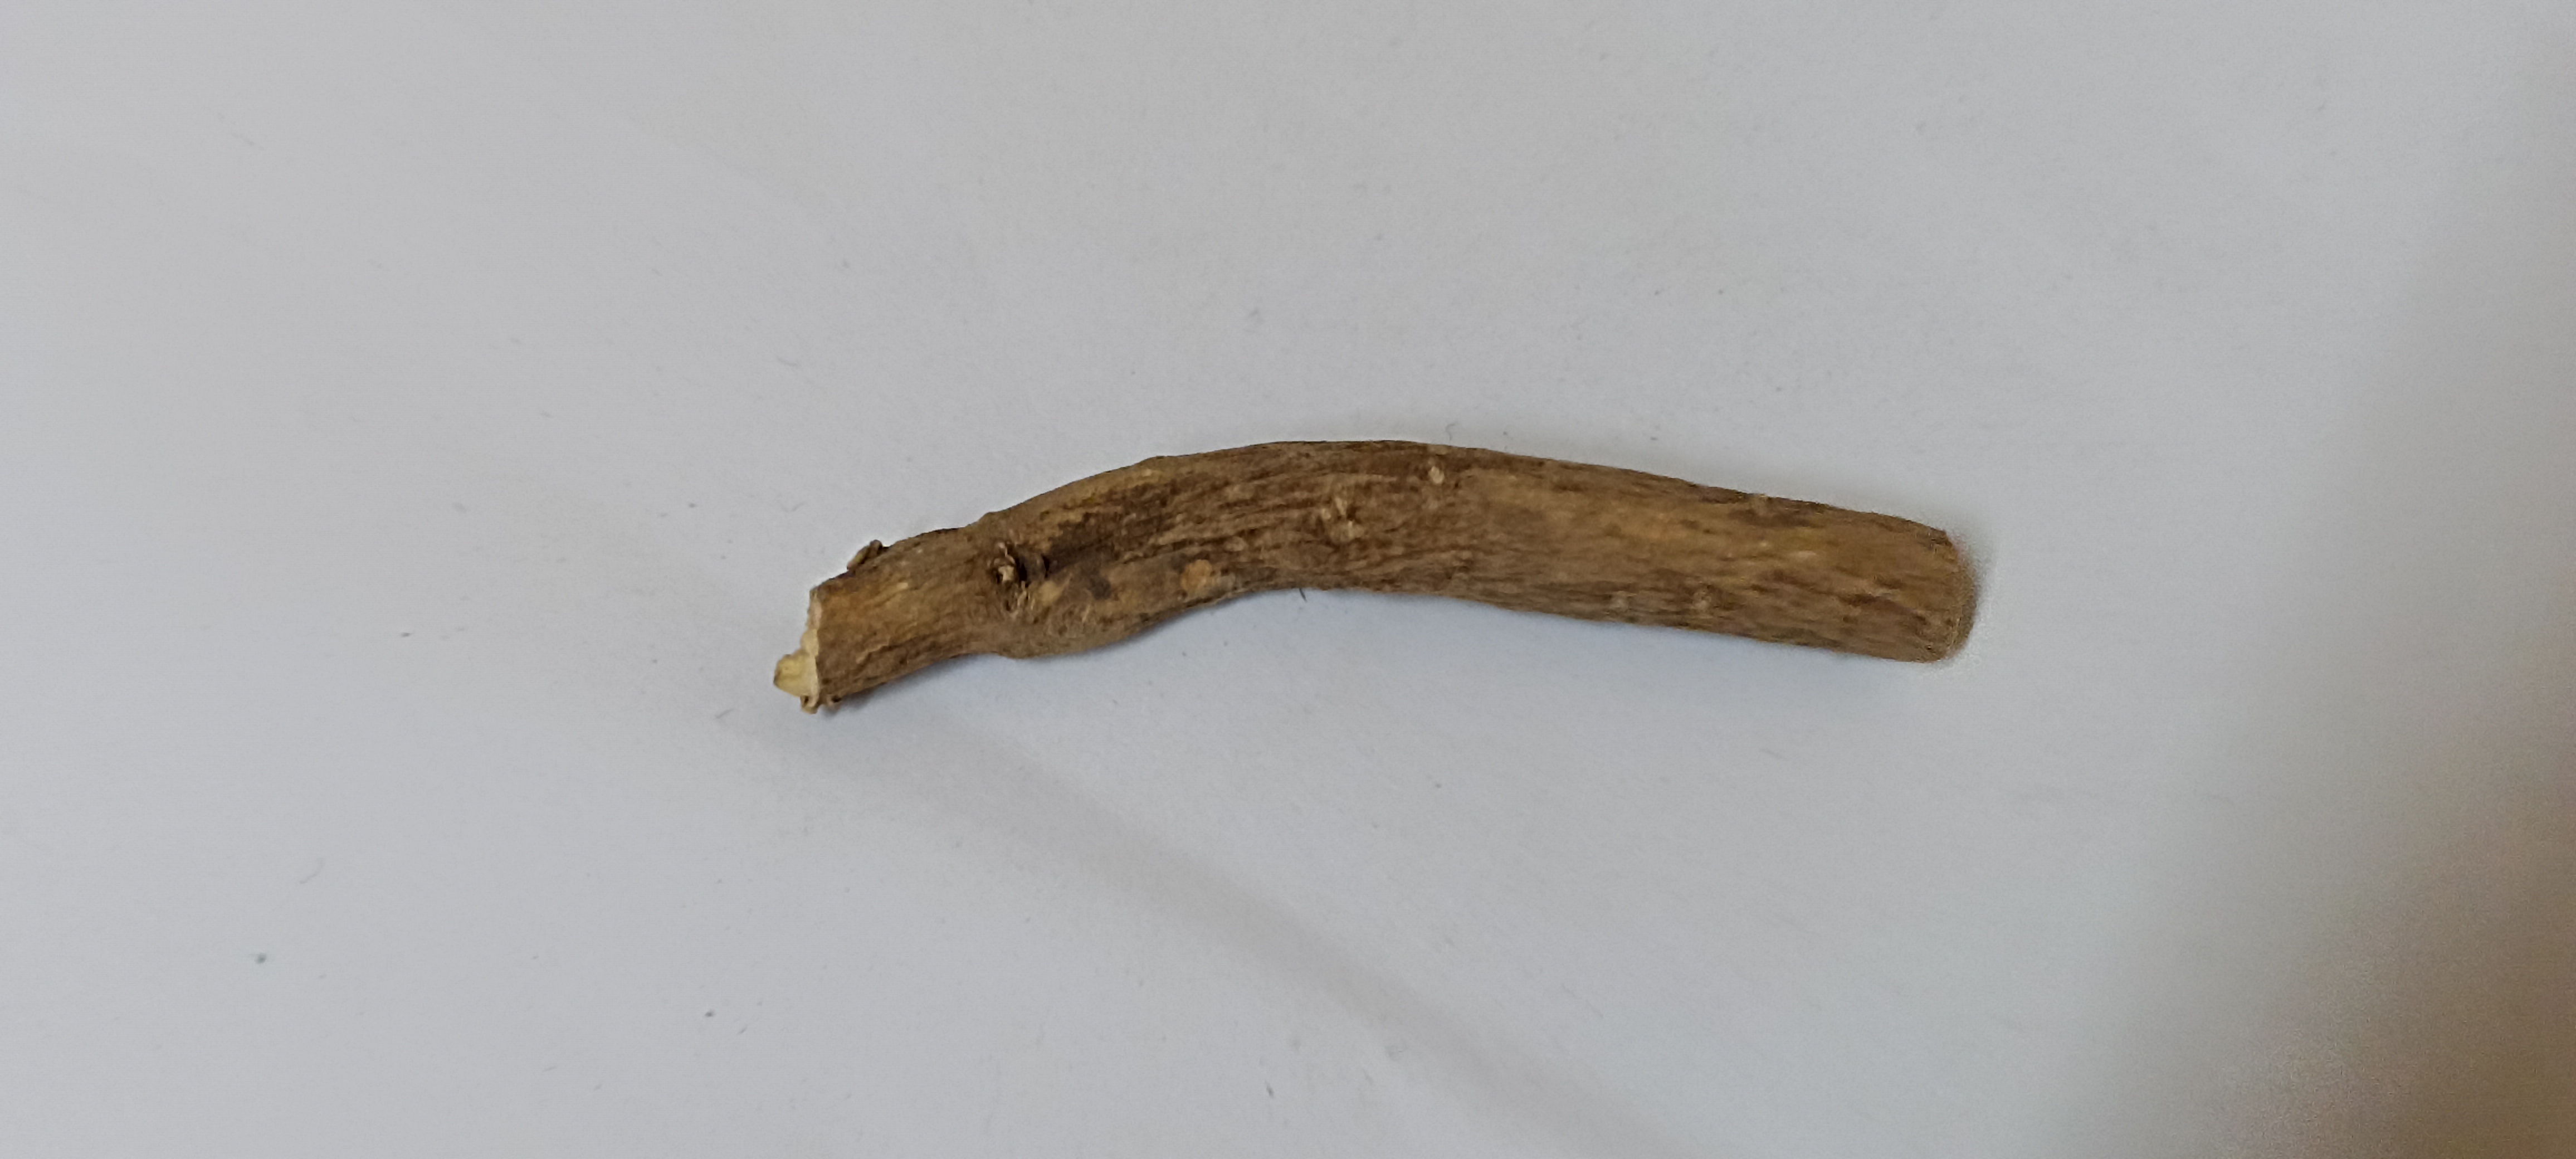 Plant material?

ashwagandha
